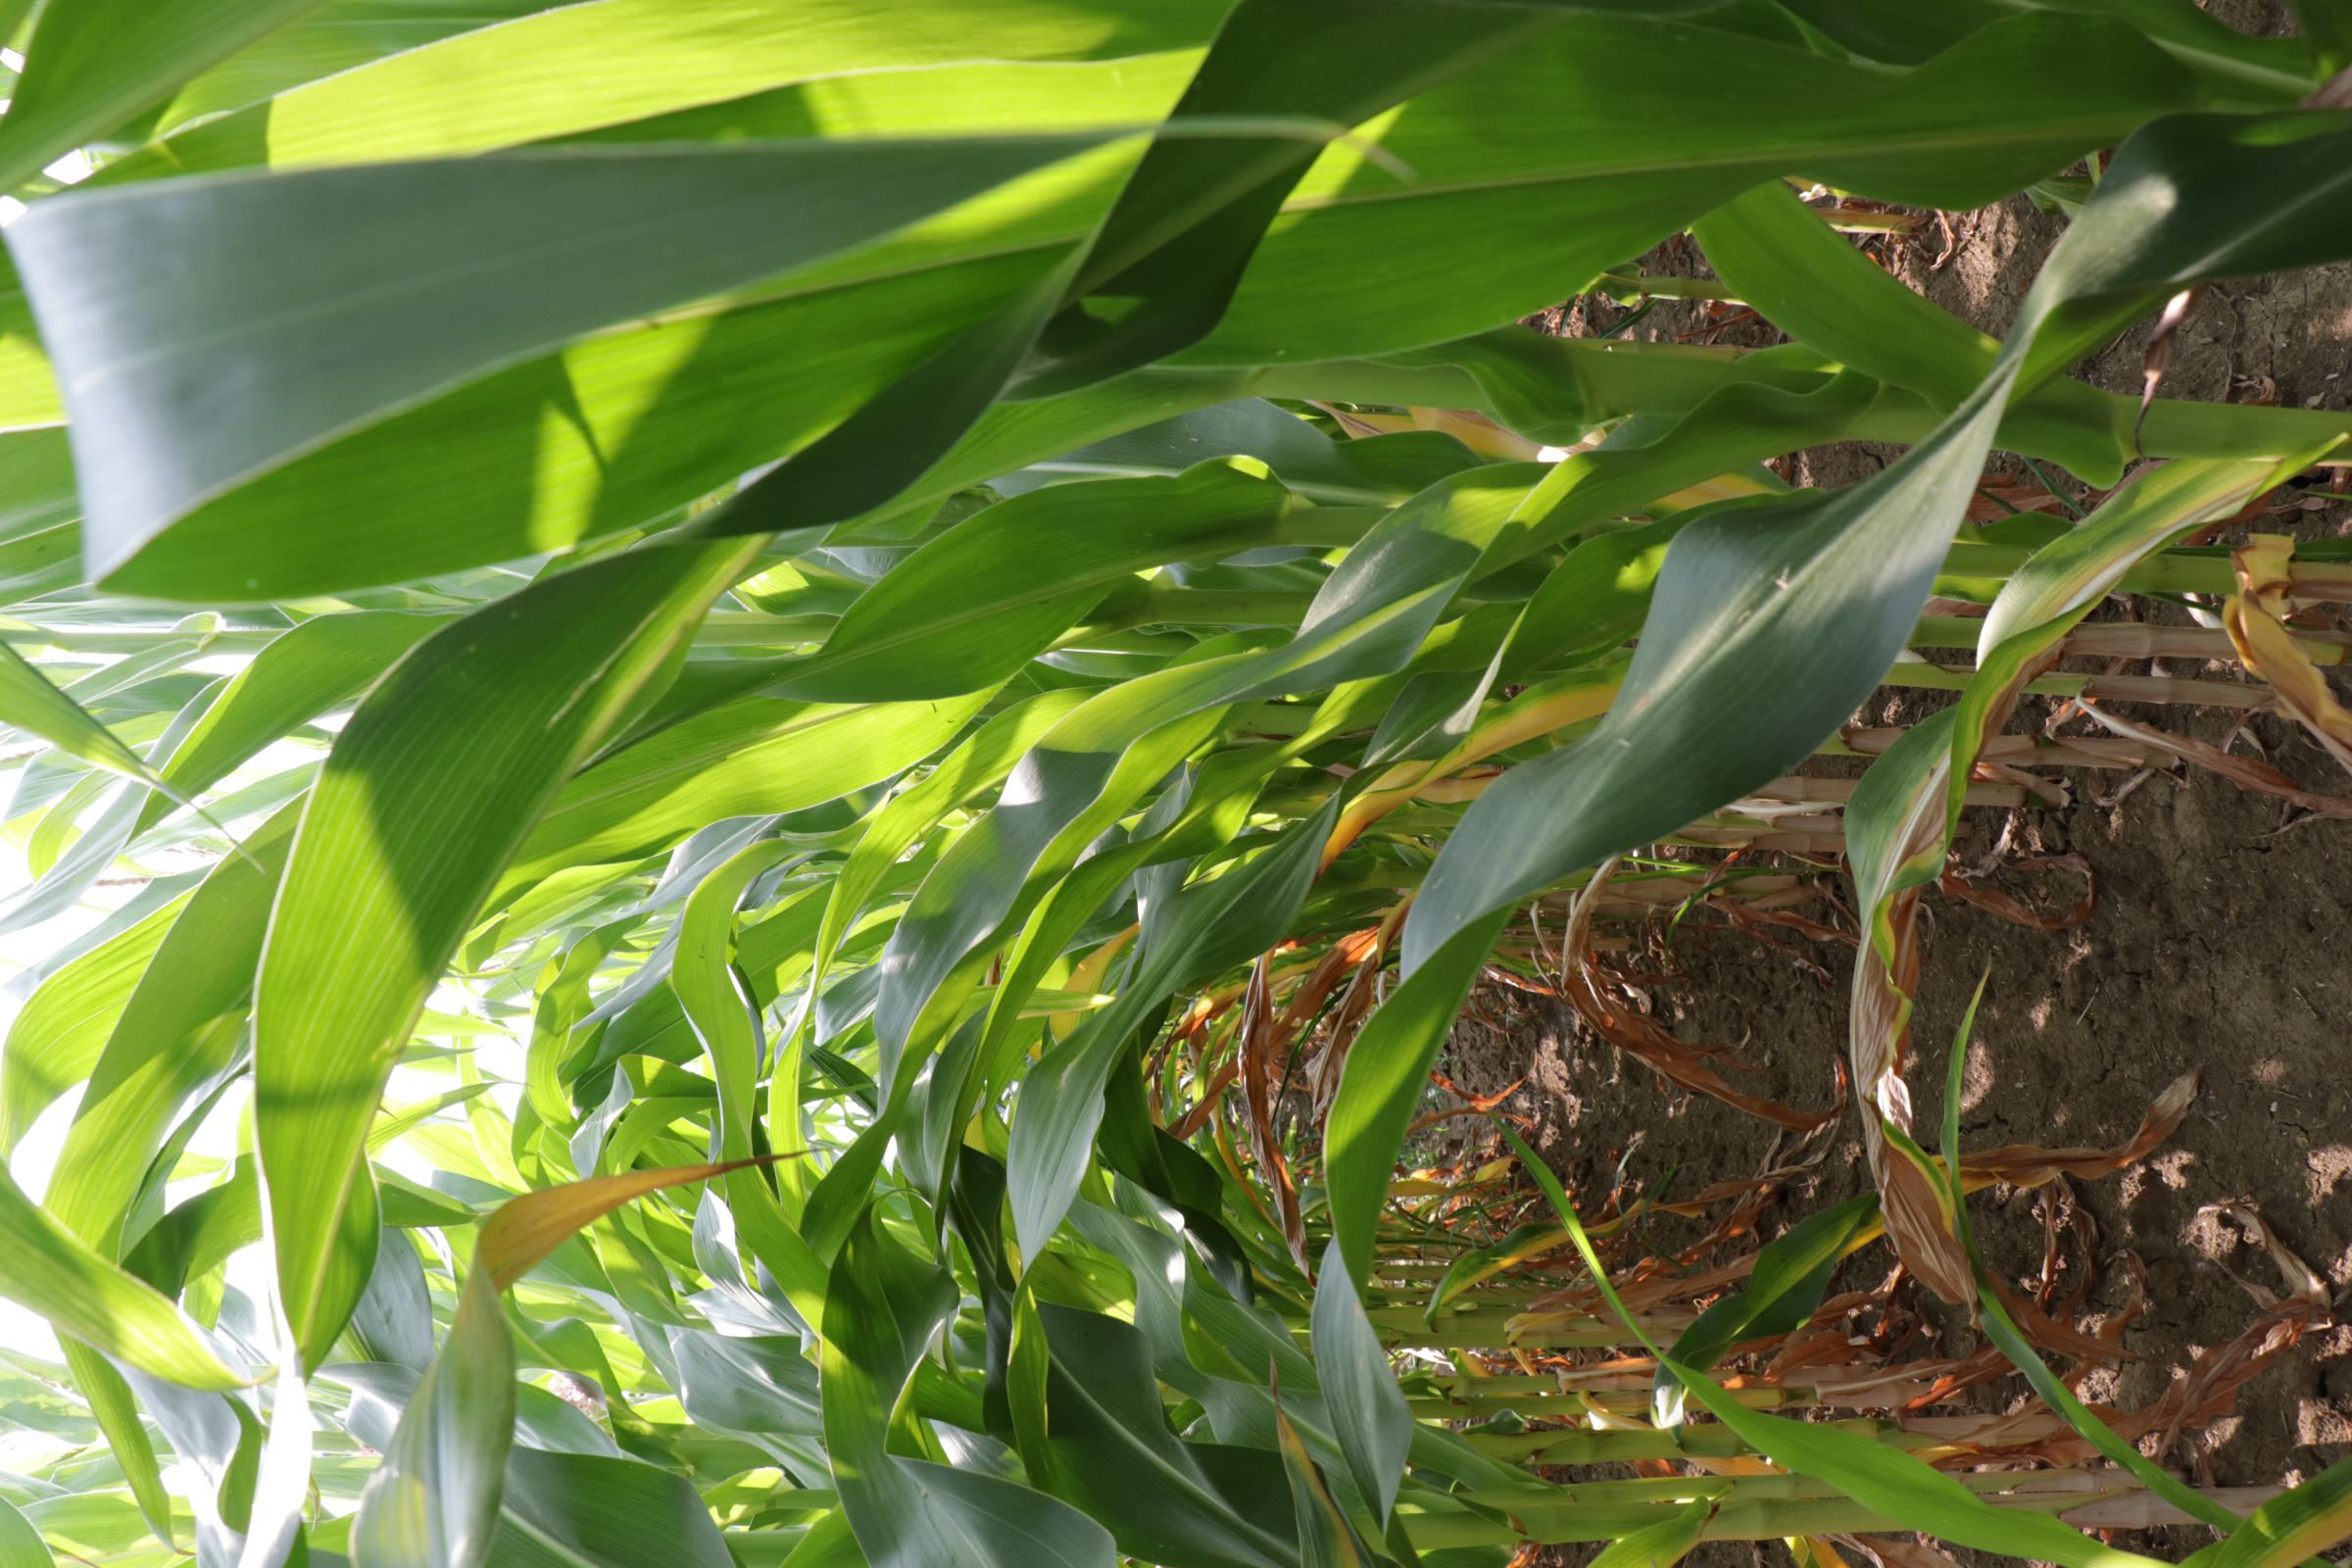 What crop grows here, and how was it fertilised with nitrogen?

maize, reduced nitrogen fertilisation
